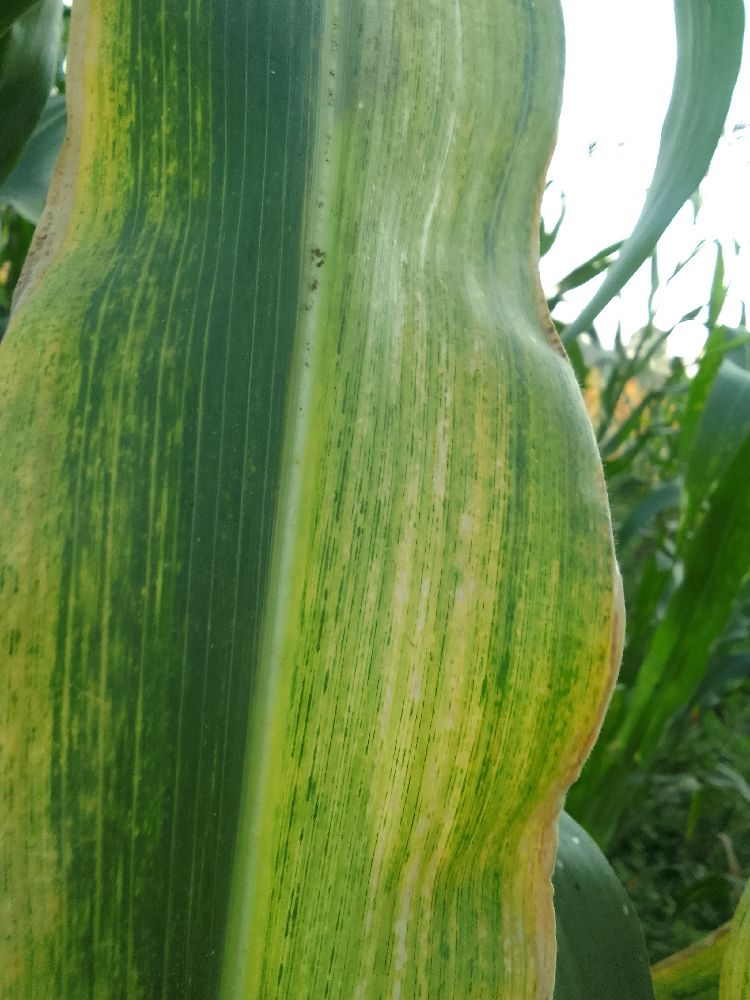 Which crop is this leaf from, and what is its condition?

maize, maize lethal necrosis
